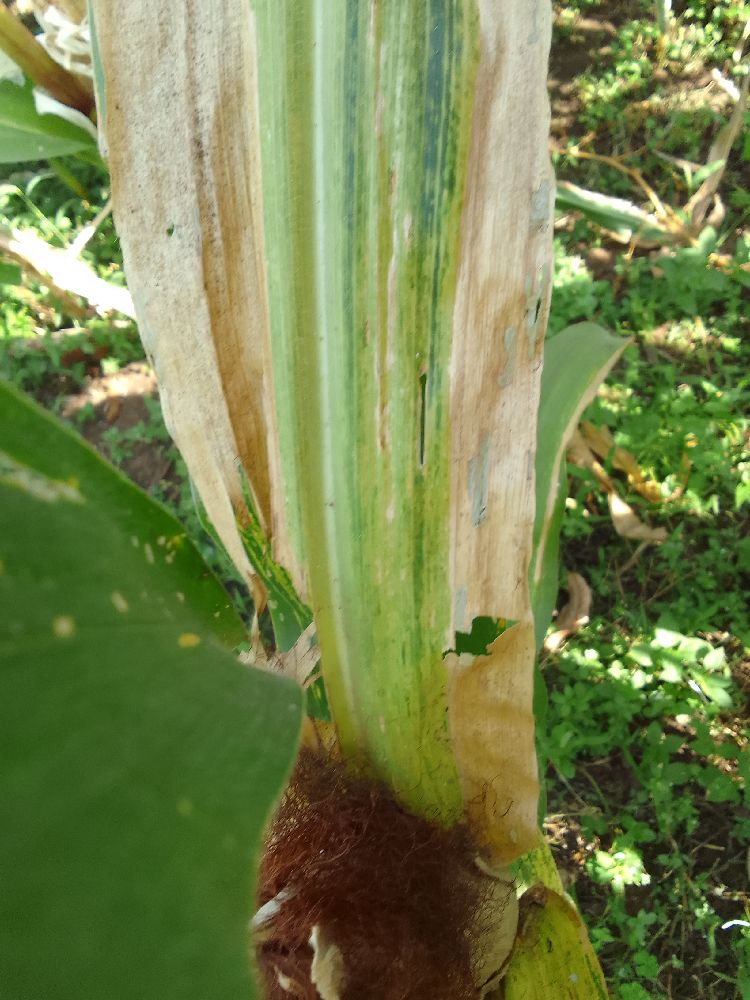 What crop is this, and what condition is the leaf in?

maize, maize lethal necrosis
